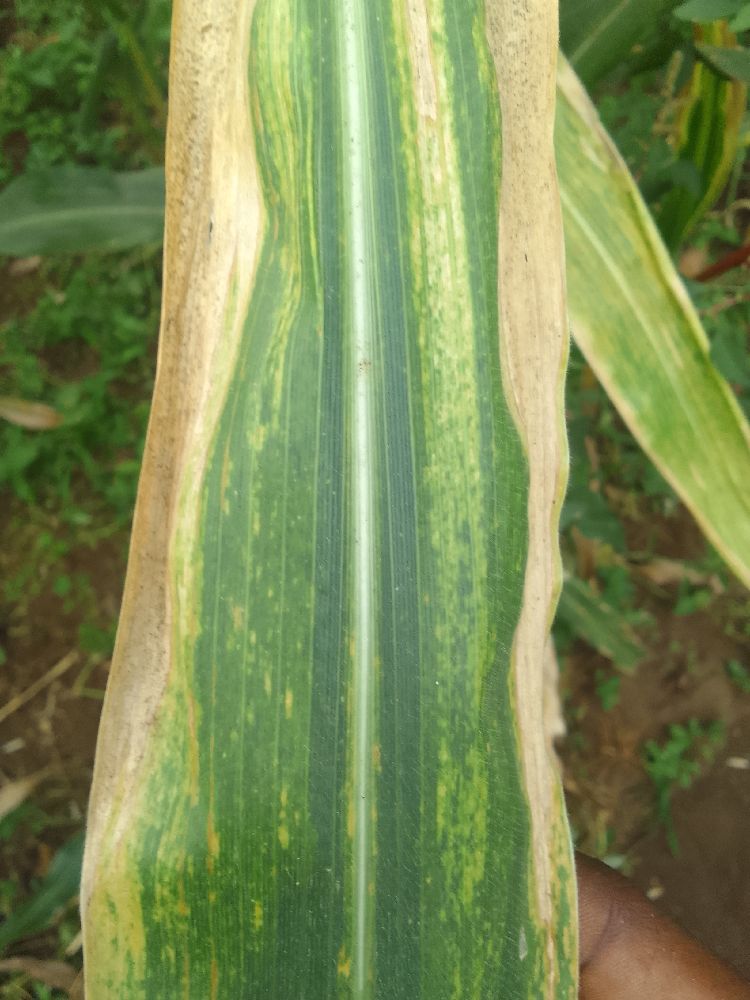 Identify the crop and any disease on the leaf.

maize, maize lethal necrosis
